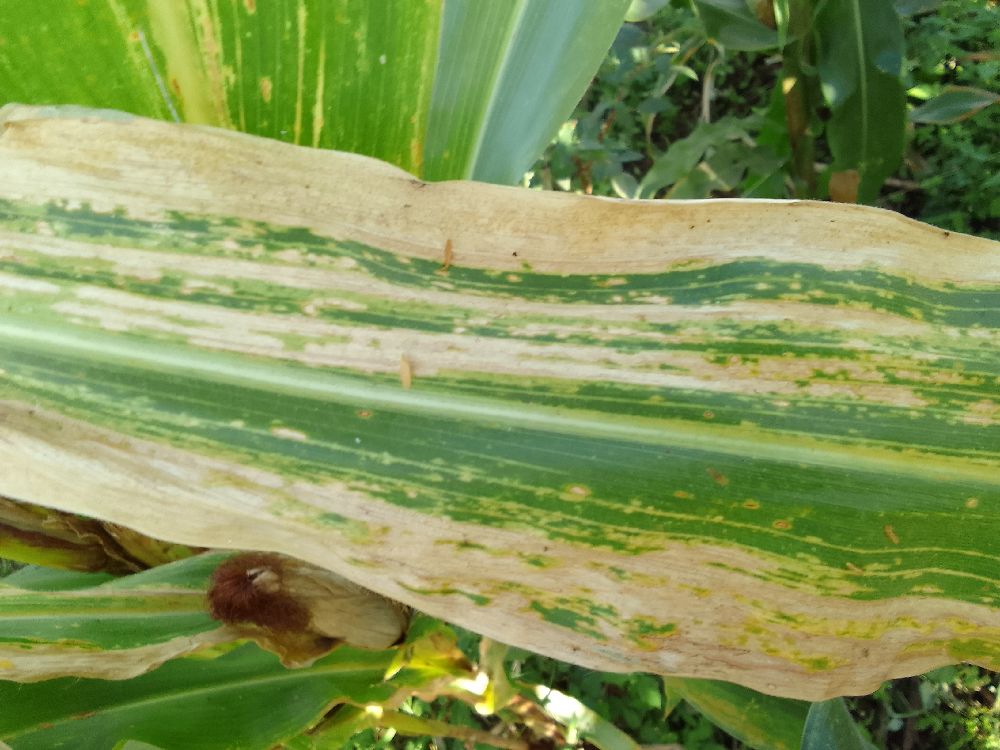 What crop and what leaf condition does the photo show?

maize, maize lethal necrosis
